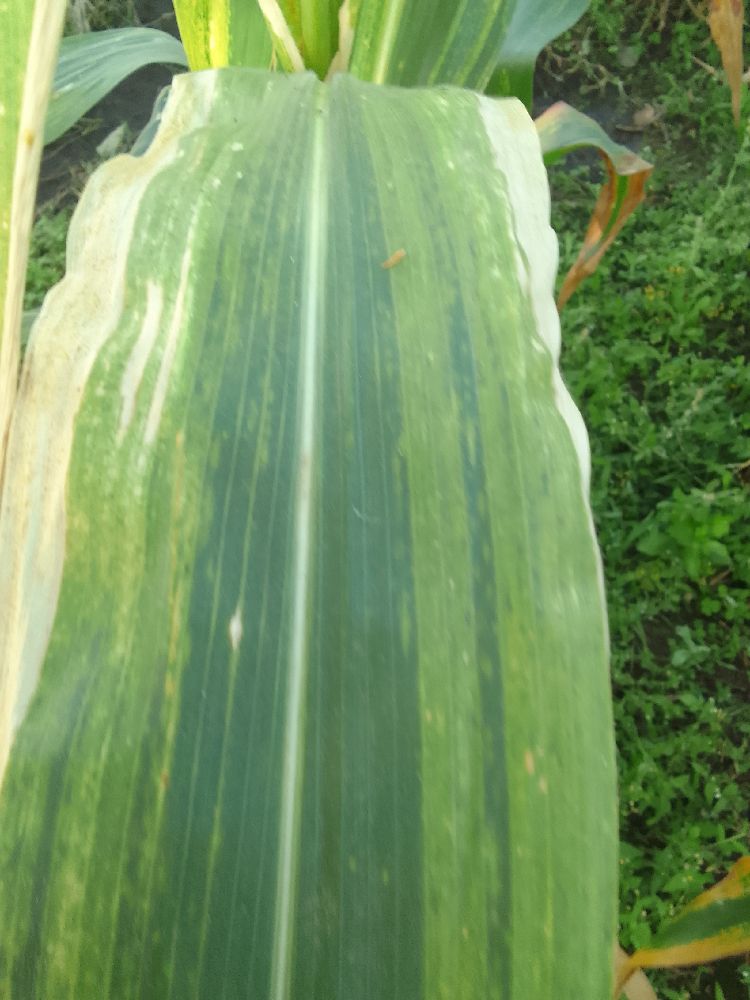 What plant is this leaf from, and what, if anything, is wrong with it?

maize, maize lethal necrosis
